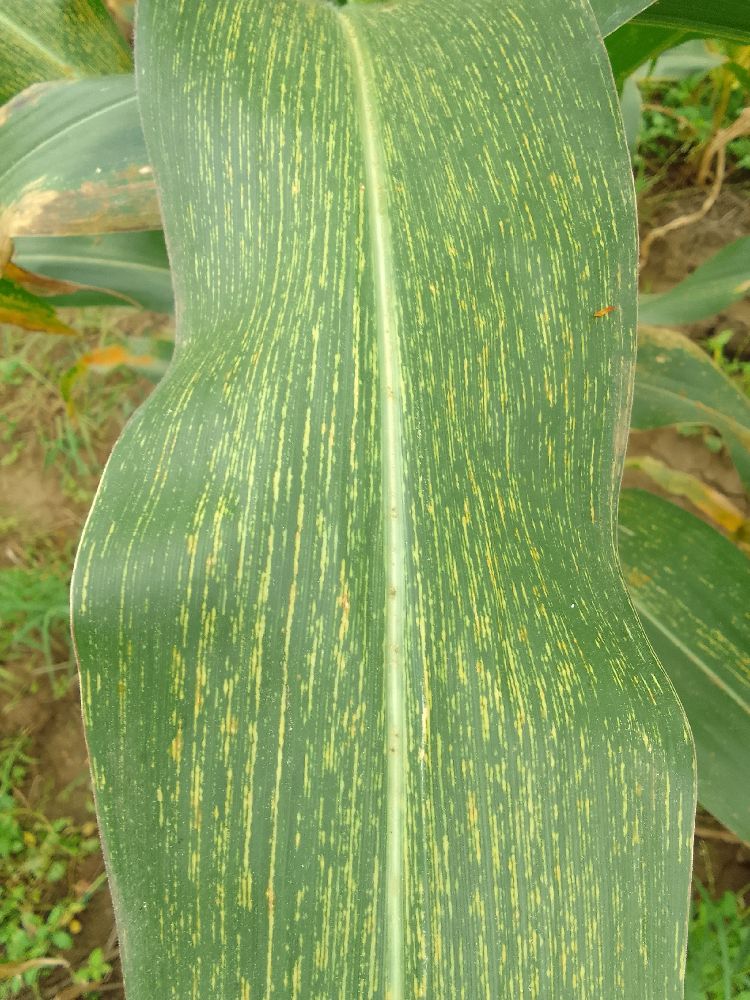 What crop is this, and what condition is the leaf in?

maize, maize streak virus
